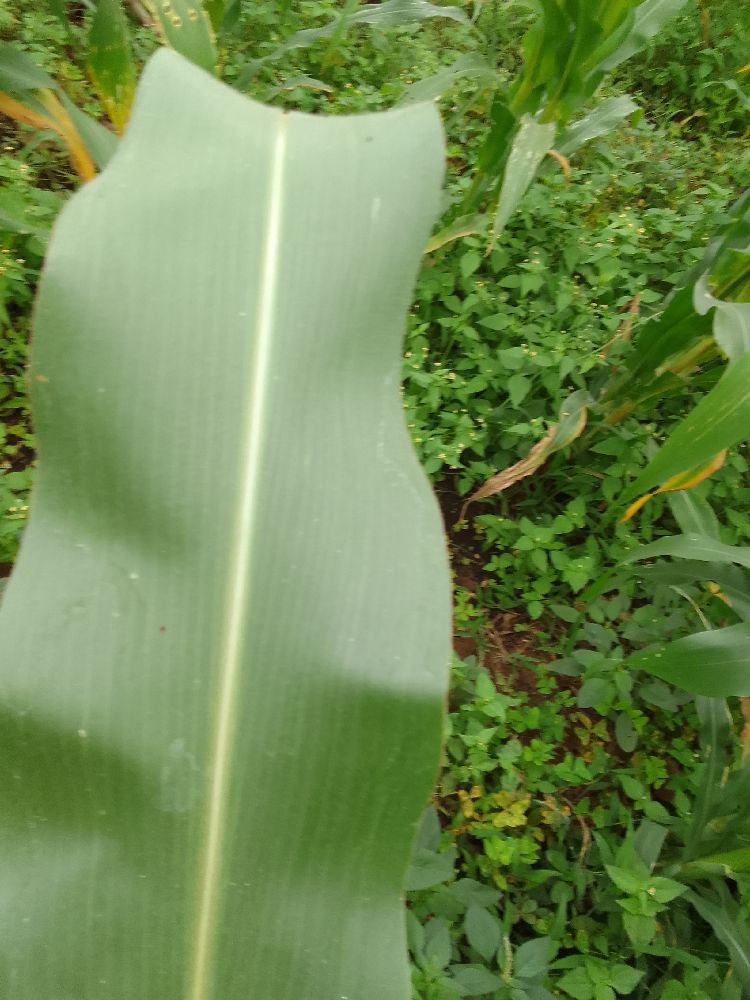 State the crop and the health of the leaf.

maize, healthy
